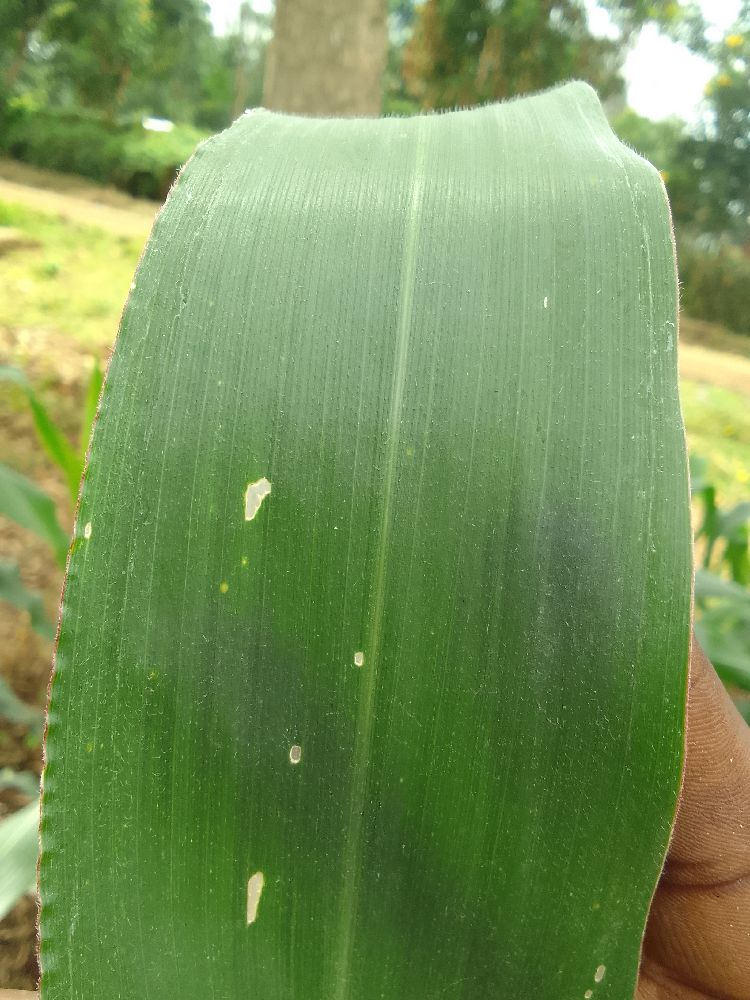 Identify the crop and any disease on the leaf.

maize, healthy
